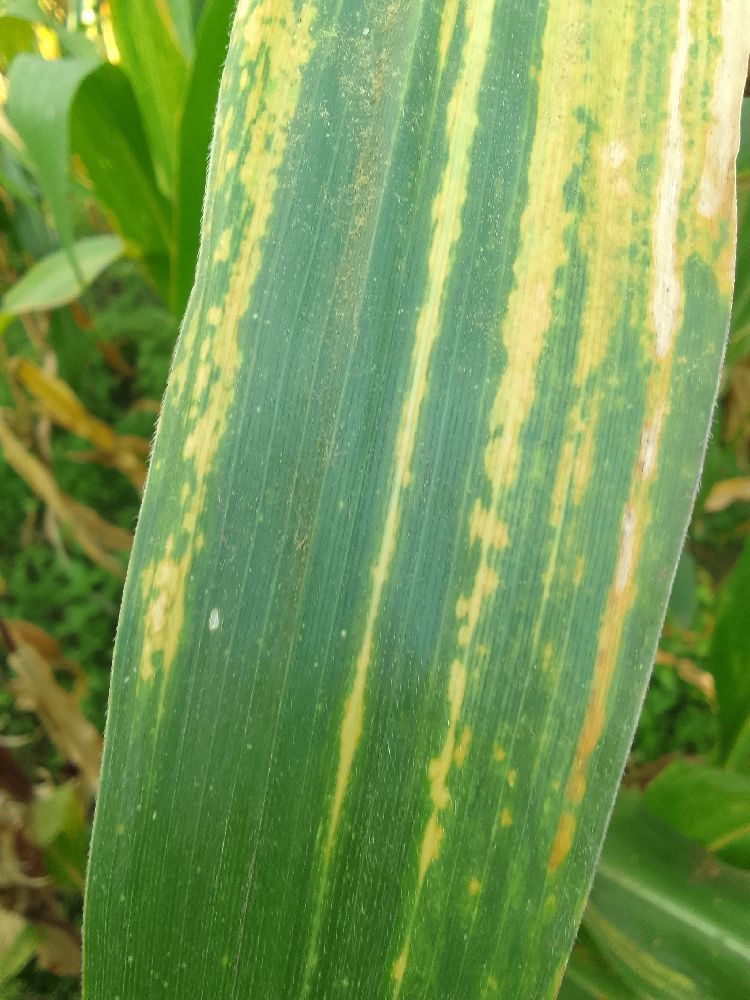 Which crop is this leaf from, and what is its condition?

maize, maize lethal necrosis
